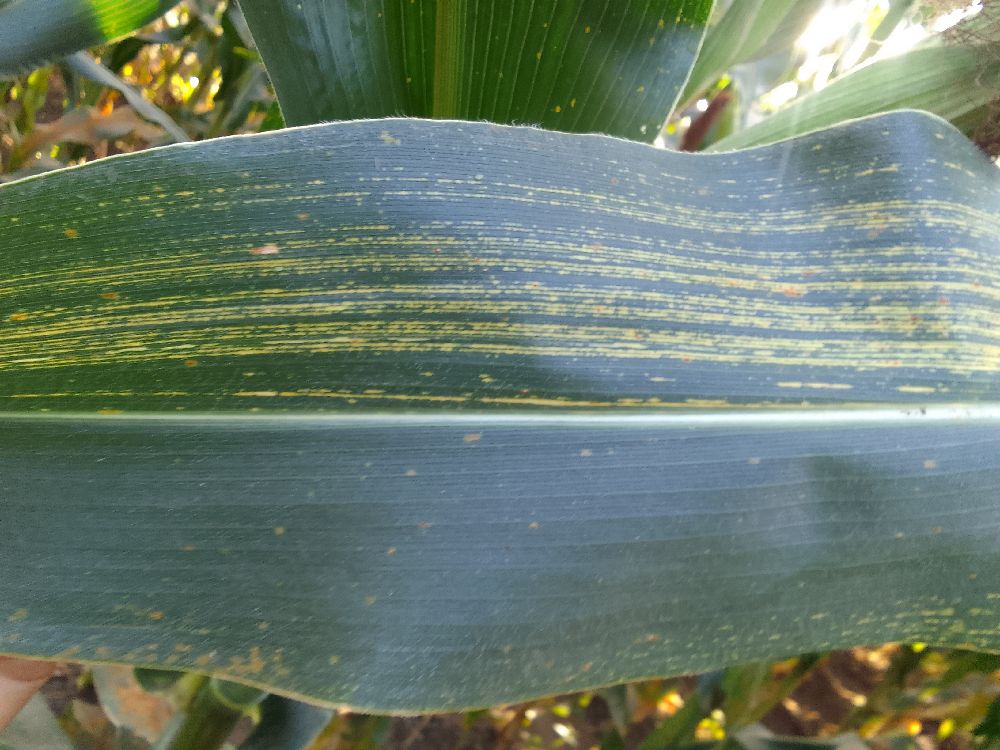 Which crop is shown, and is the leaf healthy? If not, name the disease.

maize, maize streak virus
